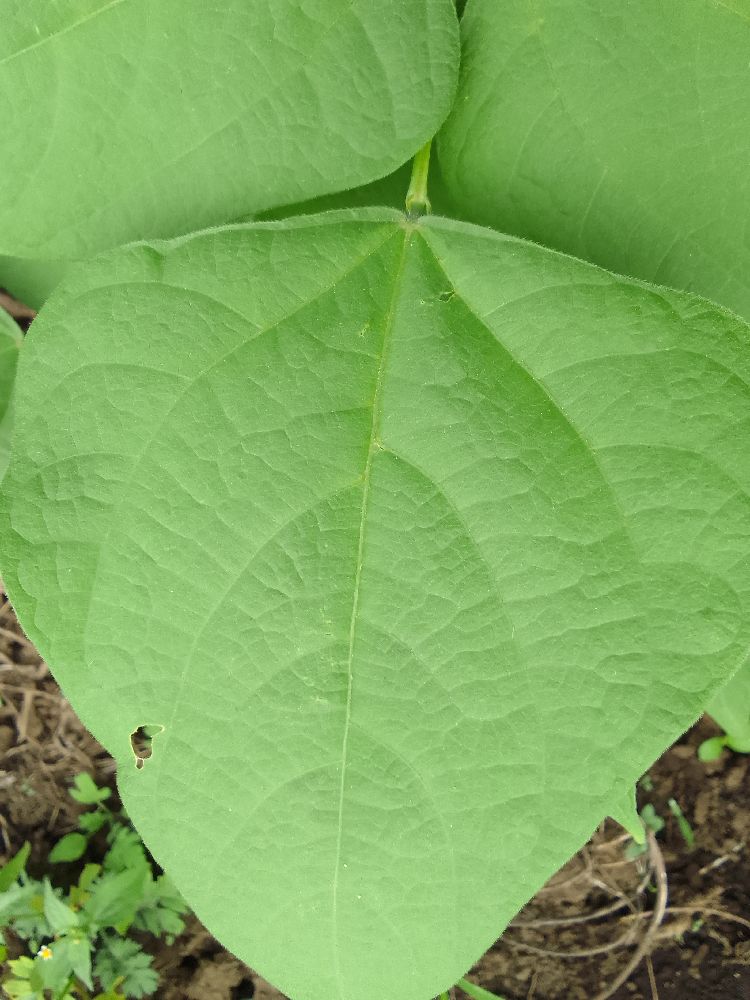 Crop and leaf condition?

common bean, healthy
